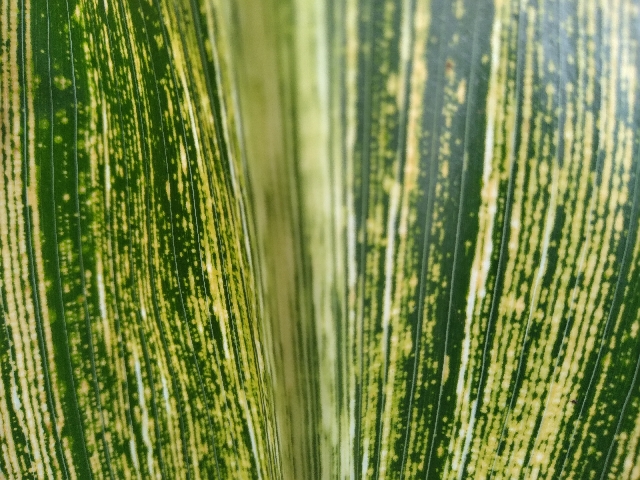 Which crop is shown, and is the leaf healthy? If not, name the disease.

maize, maize streak virus
